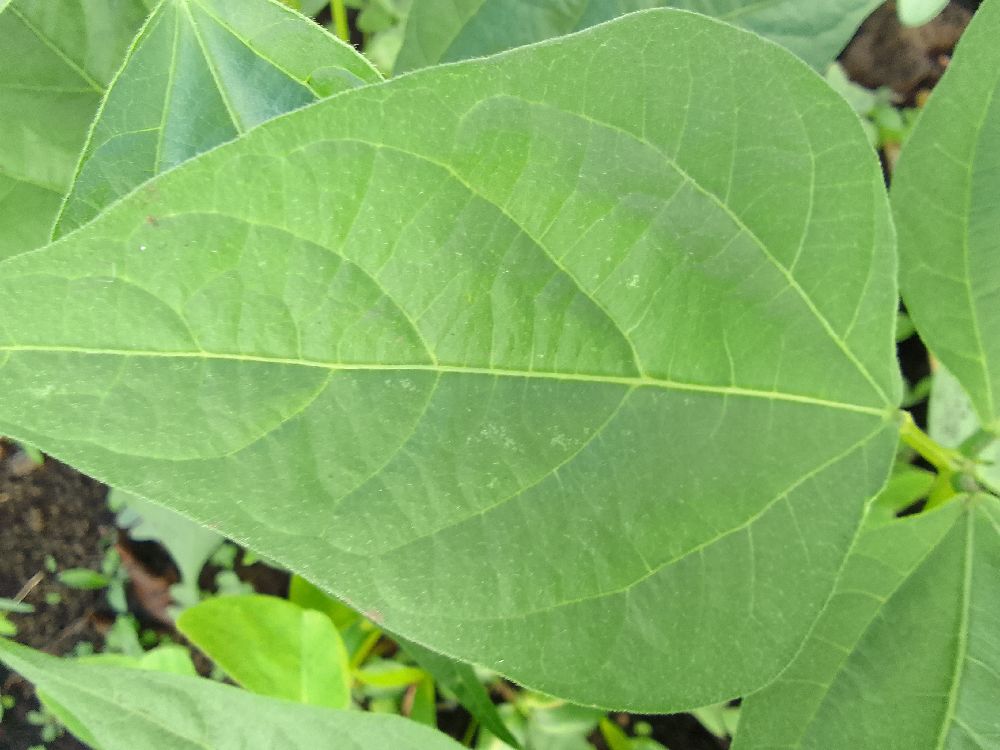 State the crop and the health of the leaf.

common bean, healthy
